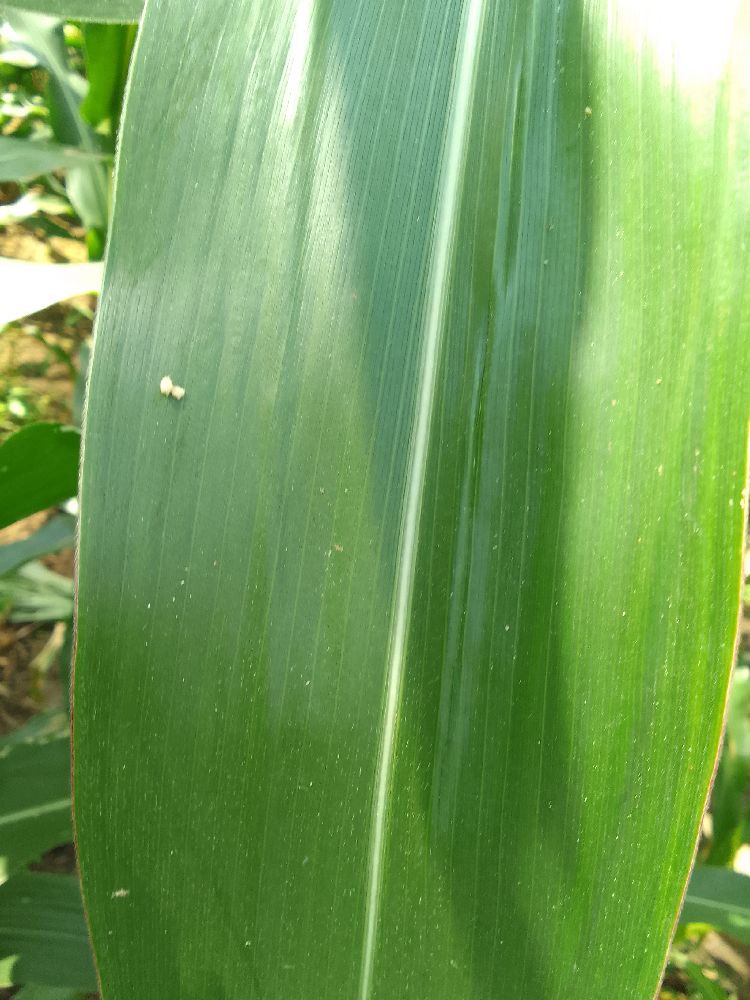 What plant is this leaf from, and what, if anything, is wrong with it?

maize, healthy
